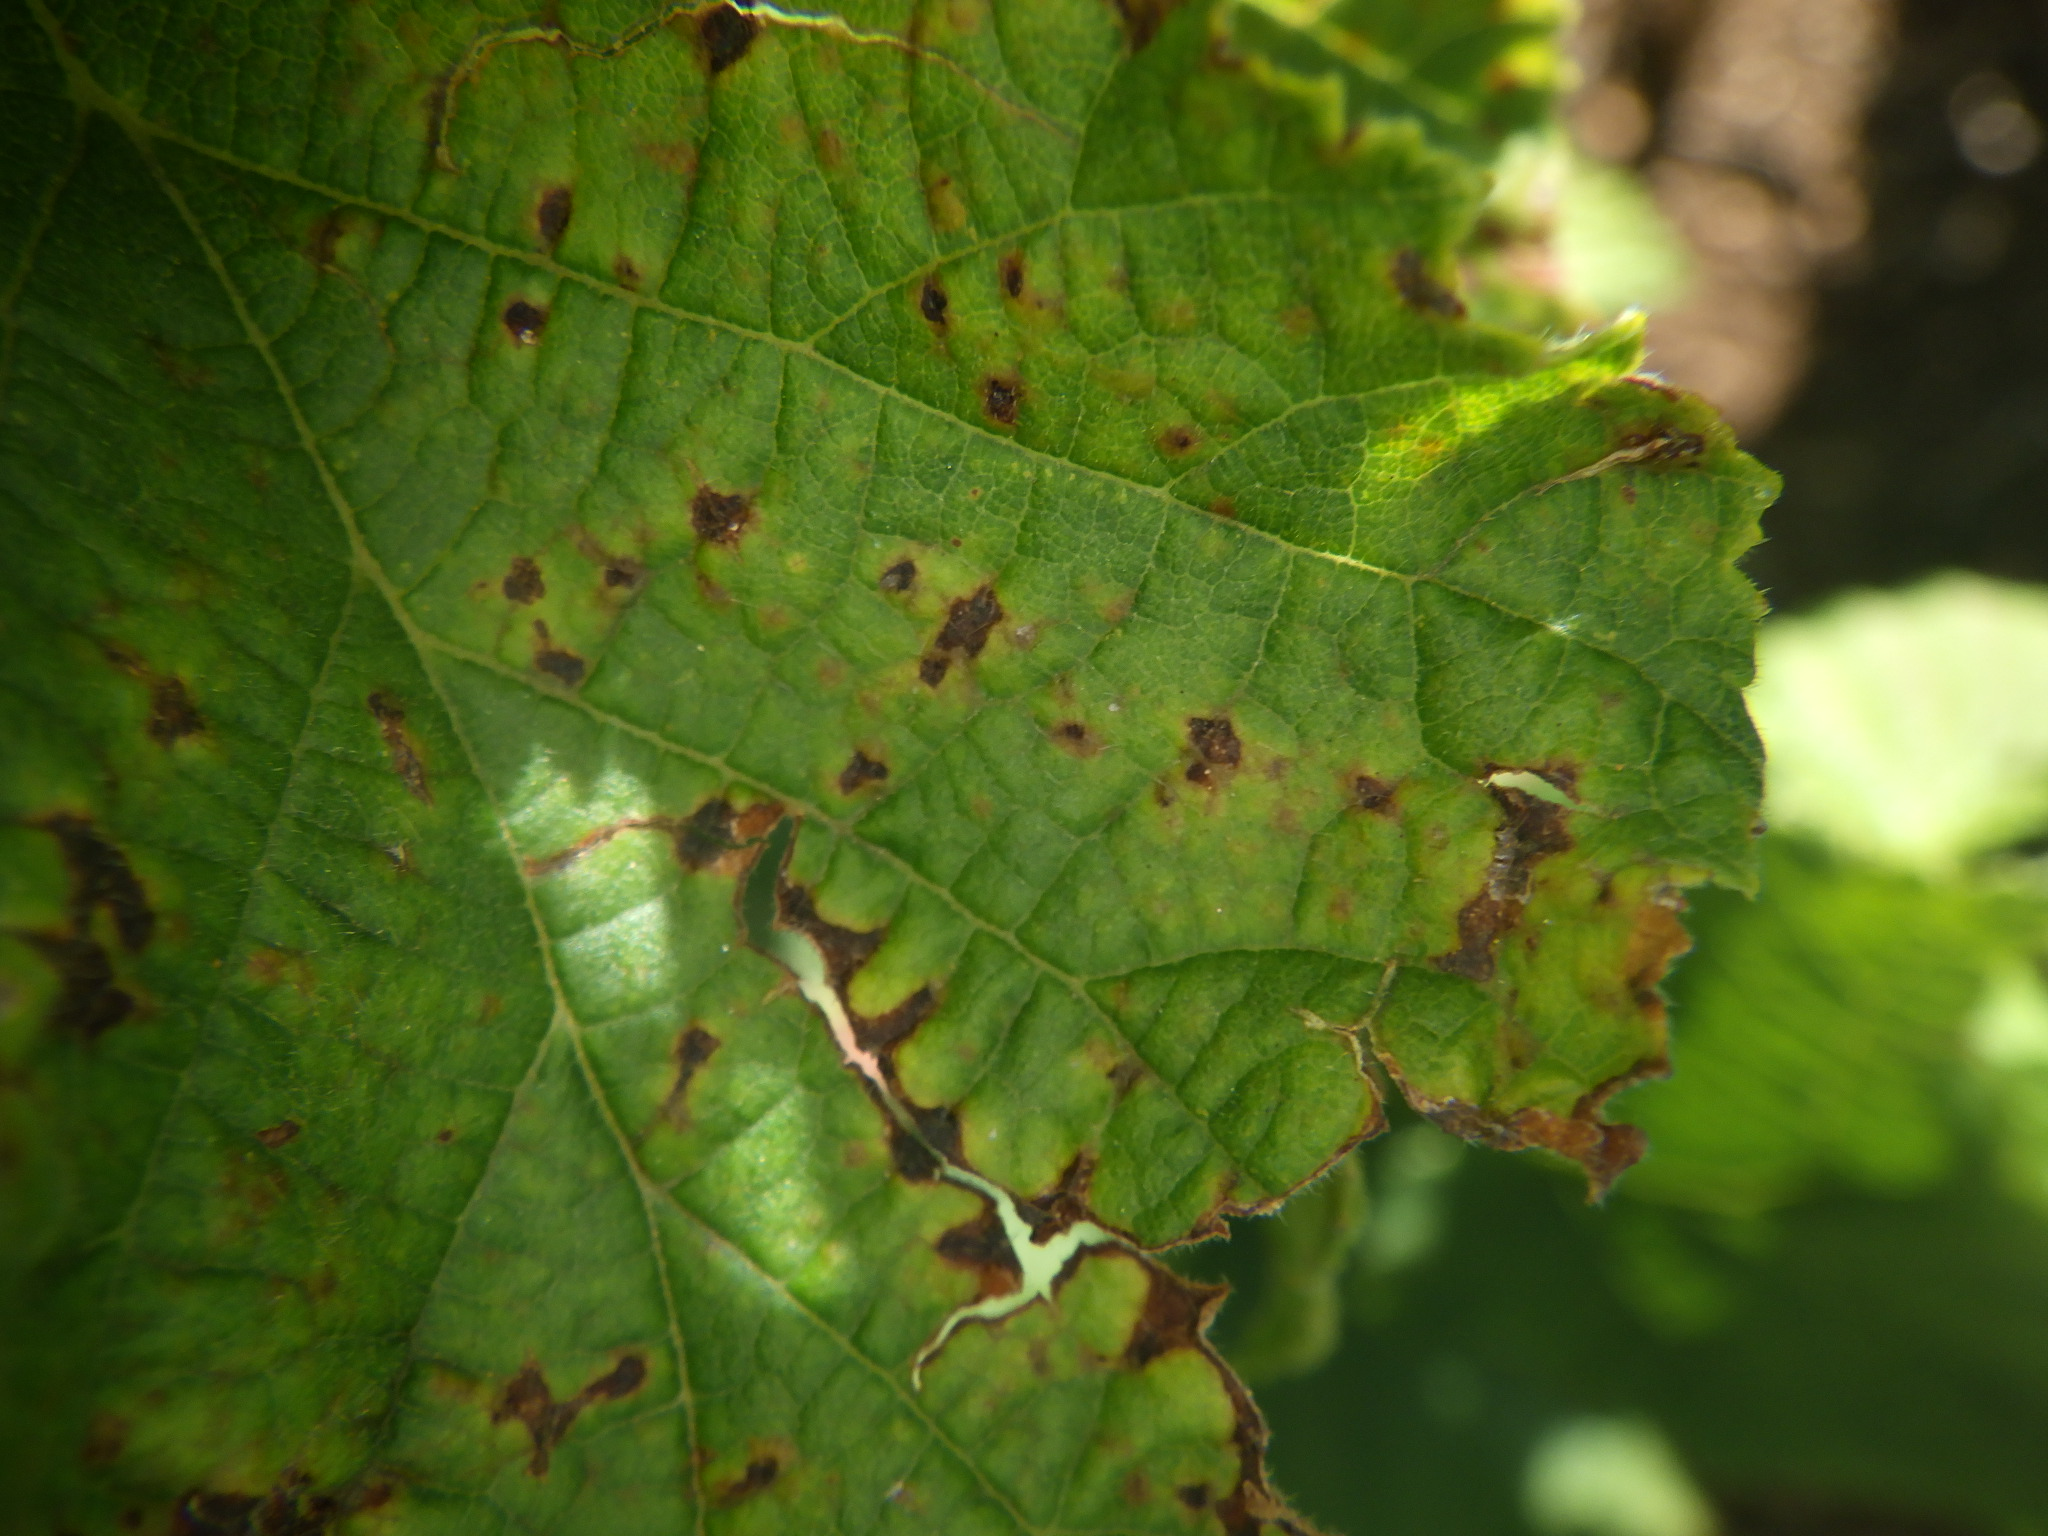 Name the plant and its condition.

hazel, bacterial spot
